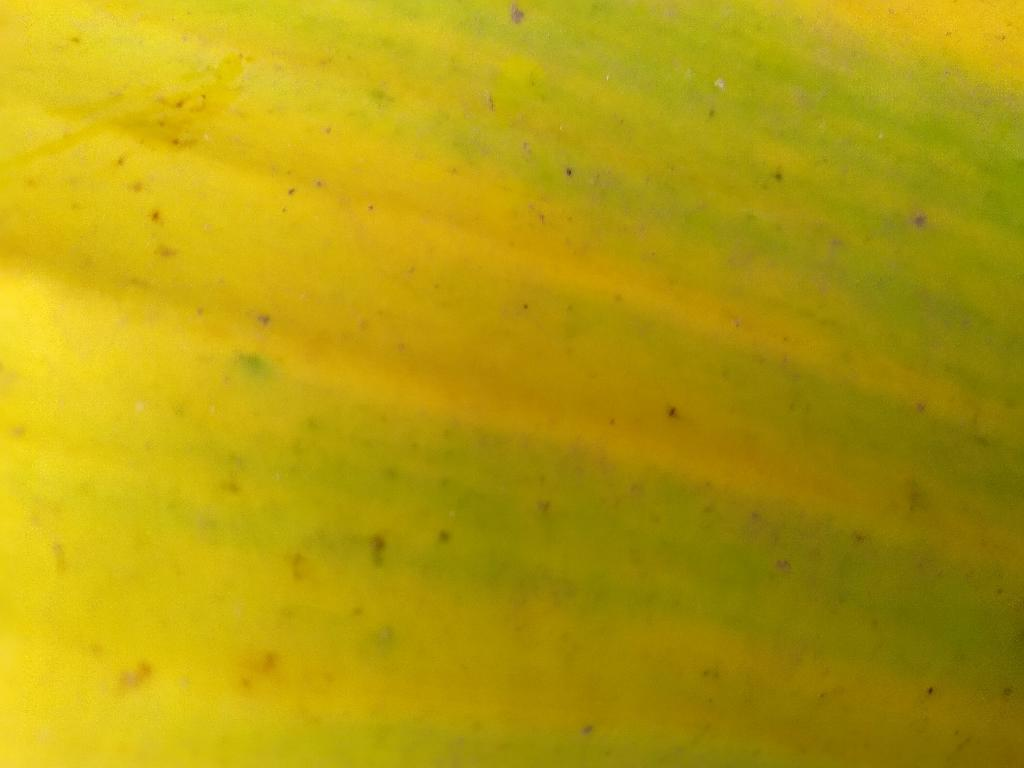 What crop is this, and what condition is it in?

banana, fusarium wilt race 1
